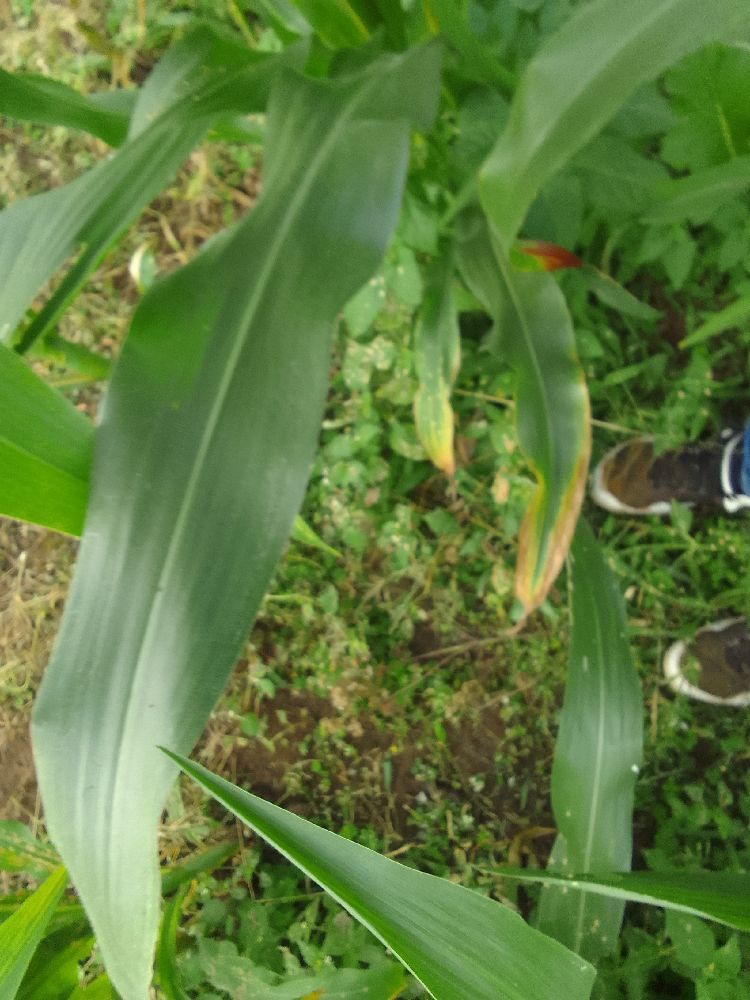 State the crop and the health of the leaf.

maize, healthy
